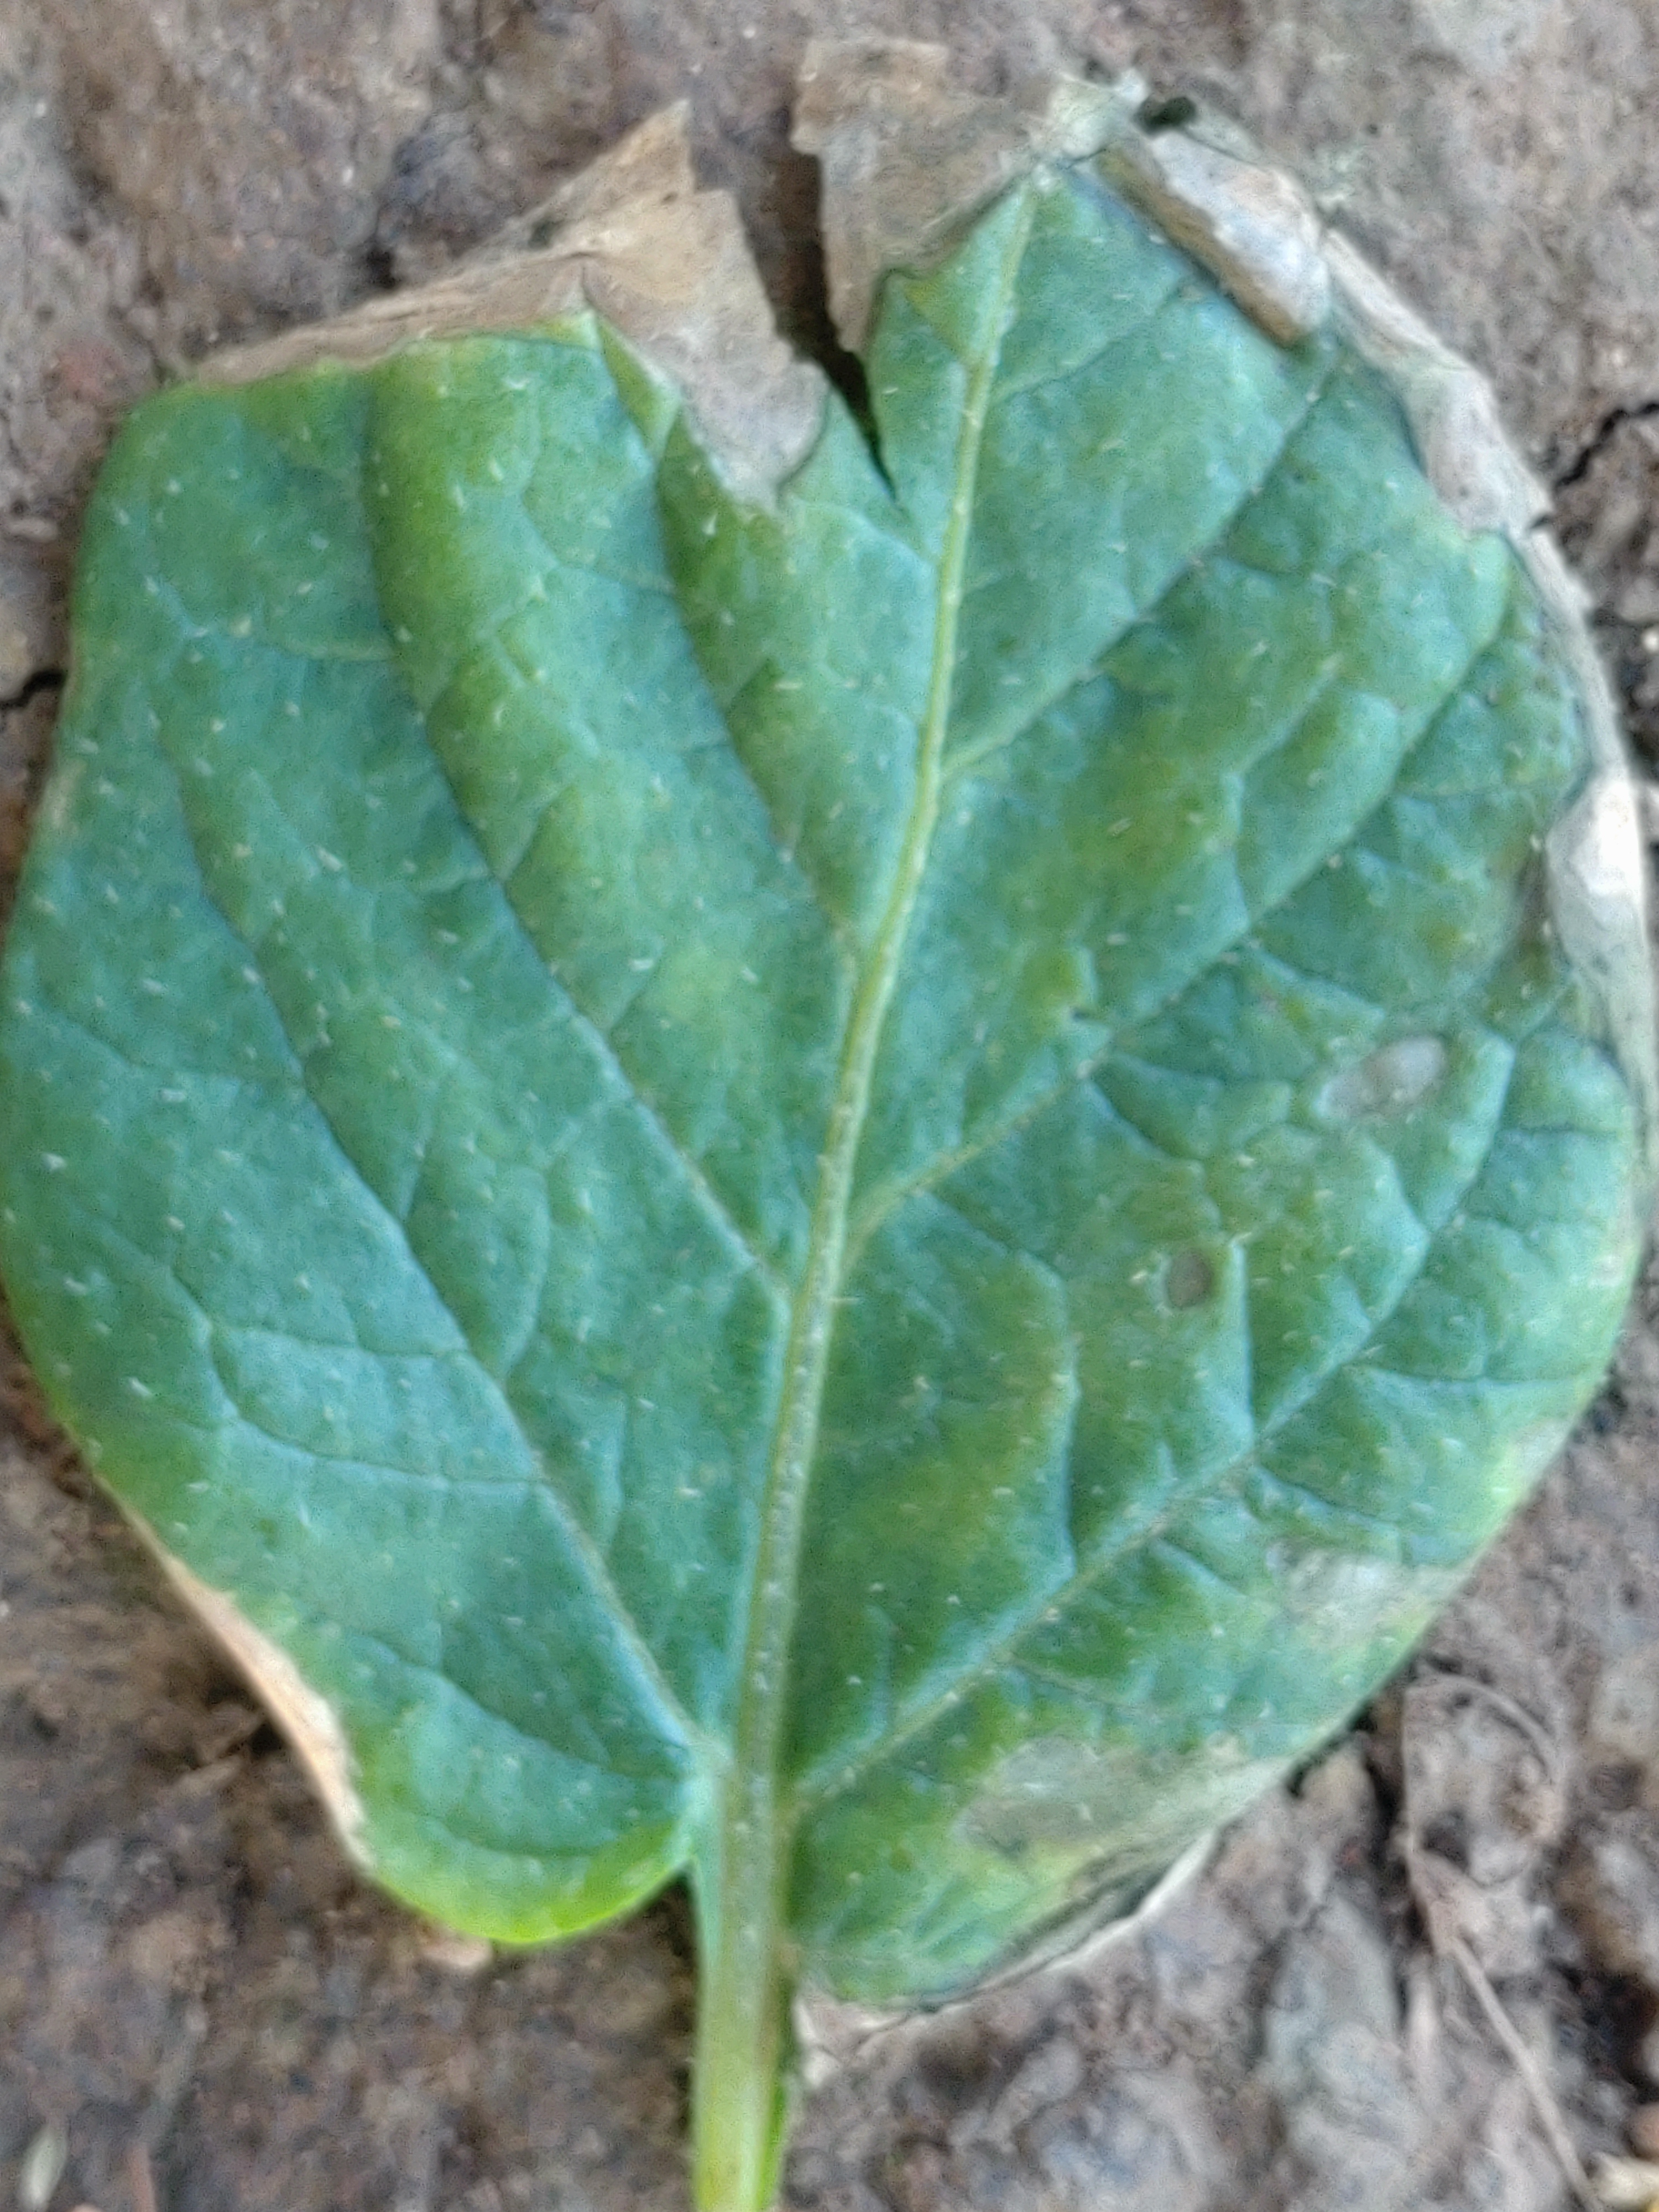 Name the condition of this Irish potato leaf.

early blight
